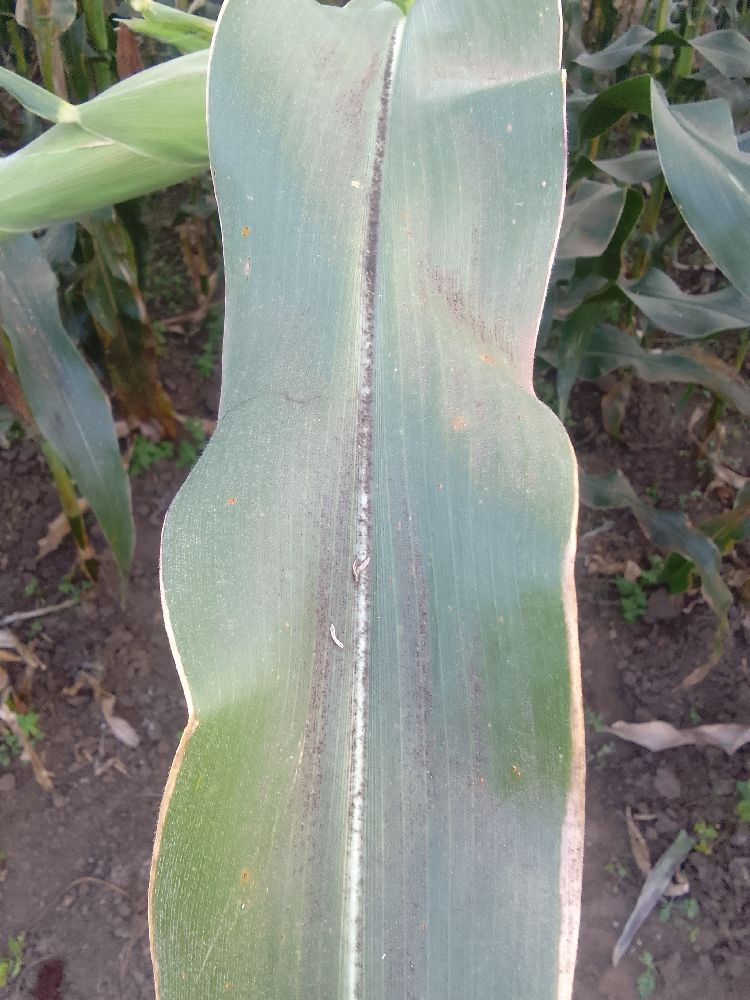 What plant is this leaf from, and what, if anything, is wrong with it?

maize, healthy
